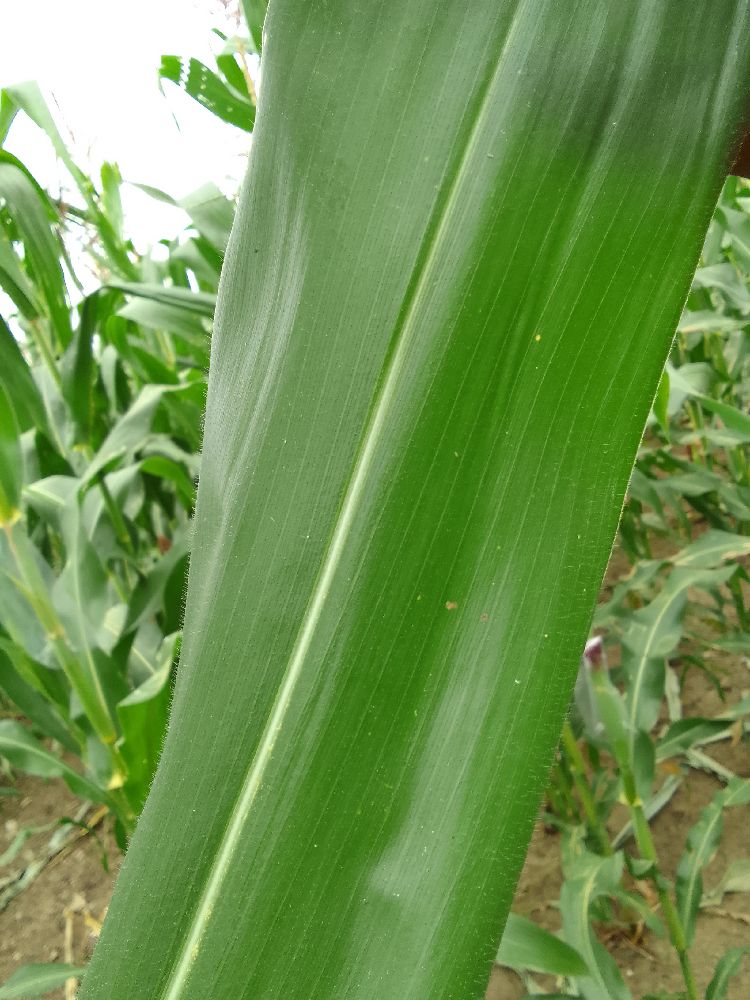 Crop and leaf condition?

maize, healthy
